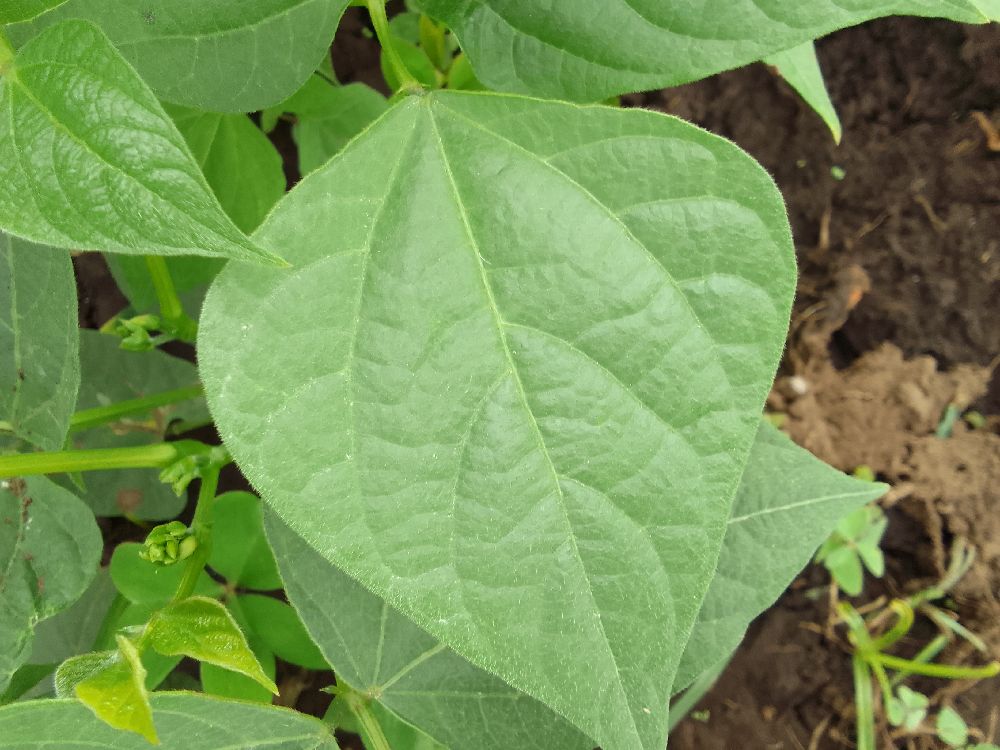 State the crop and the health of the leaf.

common bean, healthy
